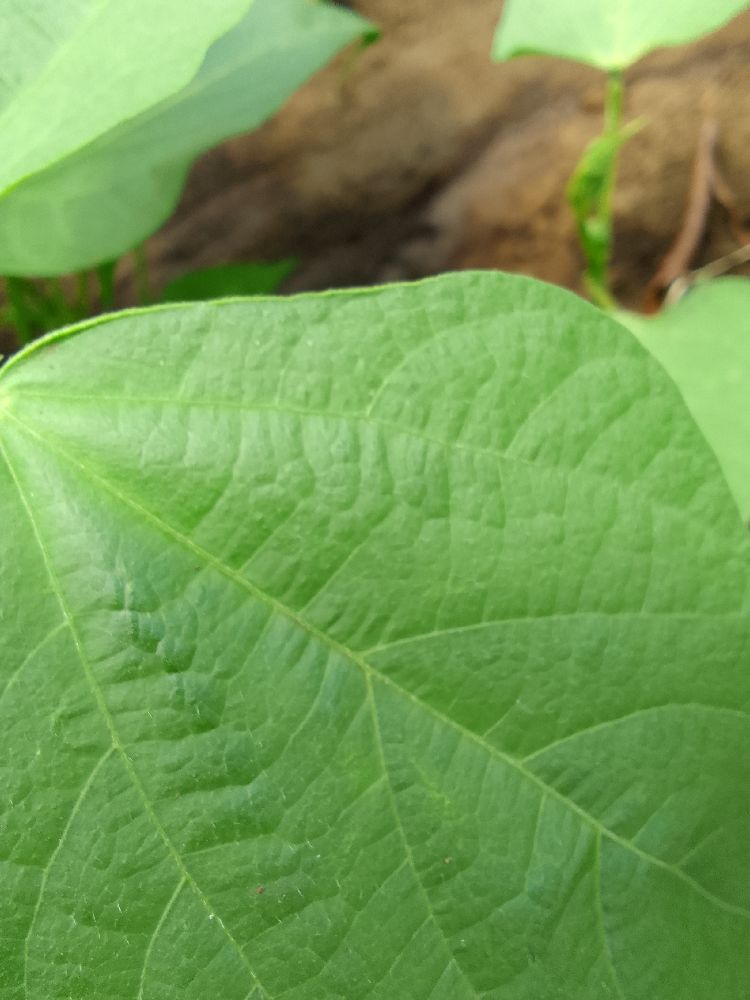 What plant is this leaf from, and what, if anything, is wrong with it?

common bean, healthy
